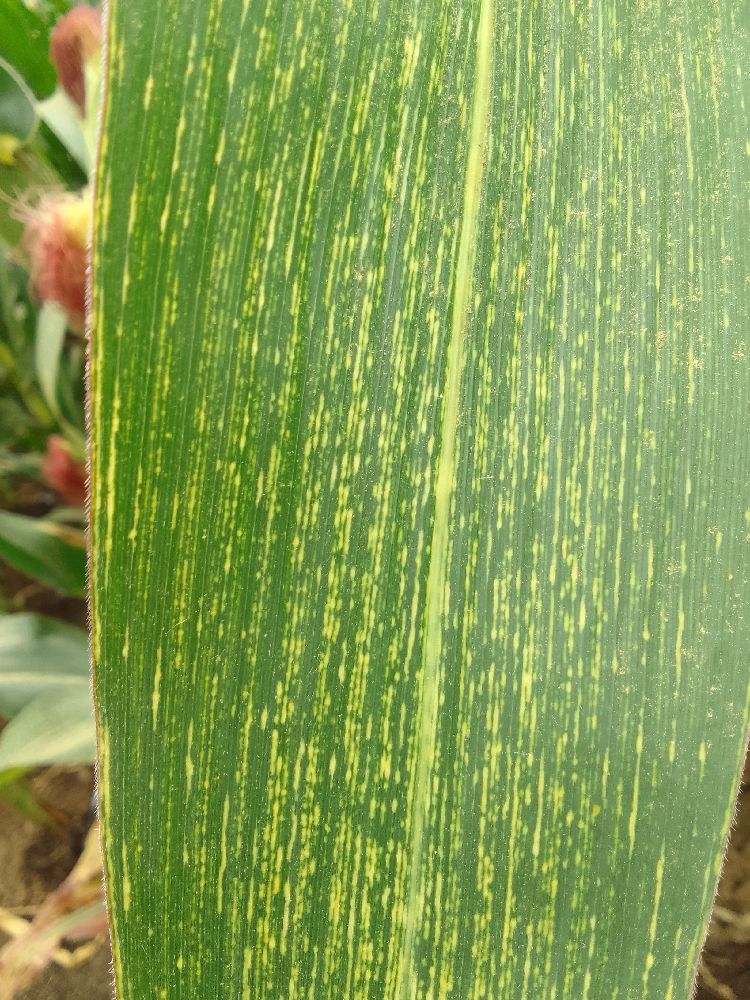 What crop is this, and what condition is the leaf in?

maize, maize streak virus
